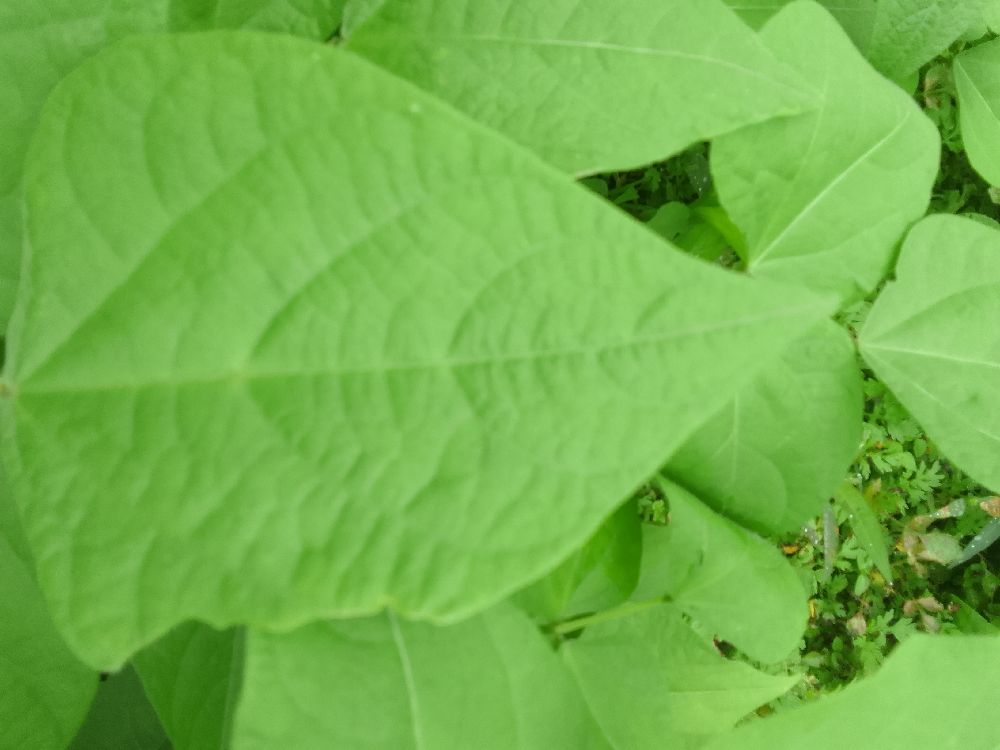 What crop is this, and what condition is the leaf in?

common bean, healthy
